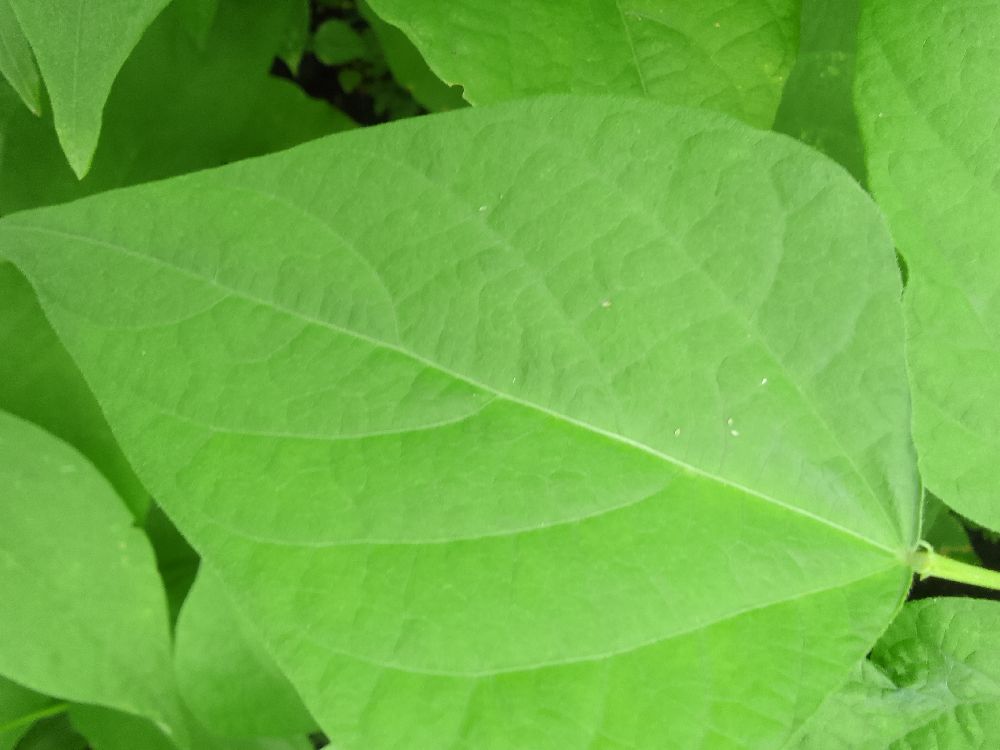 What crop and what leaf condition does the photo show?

common bean, healthy
